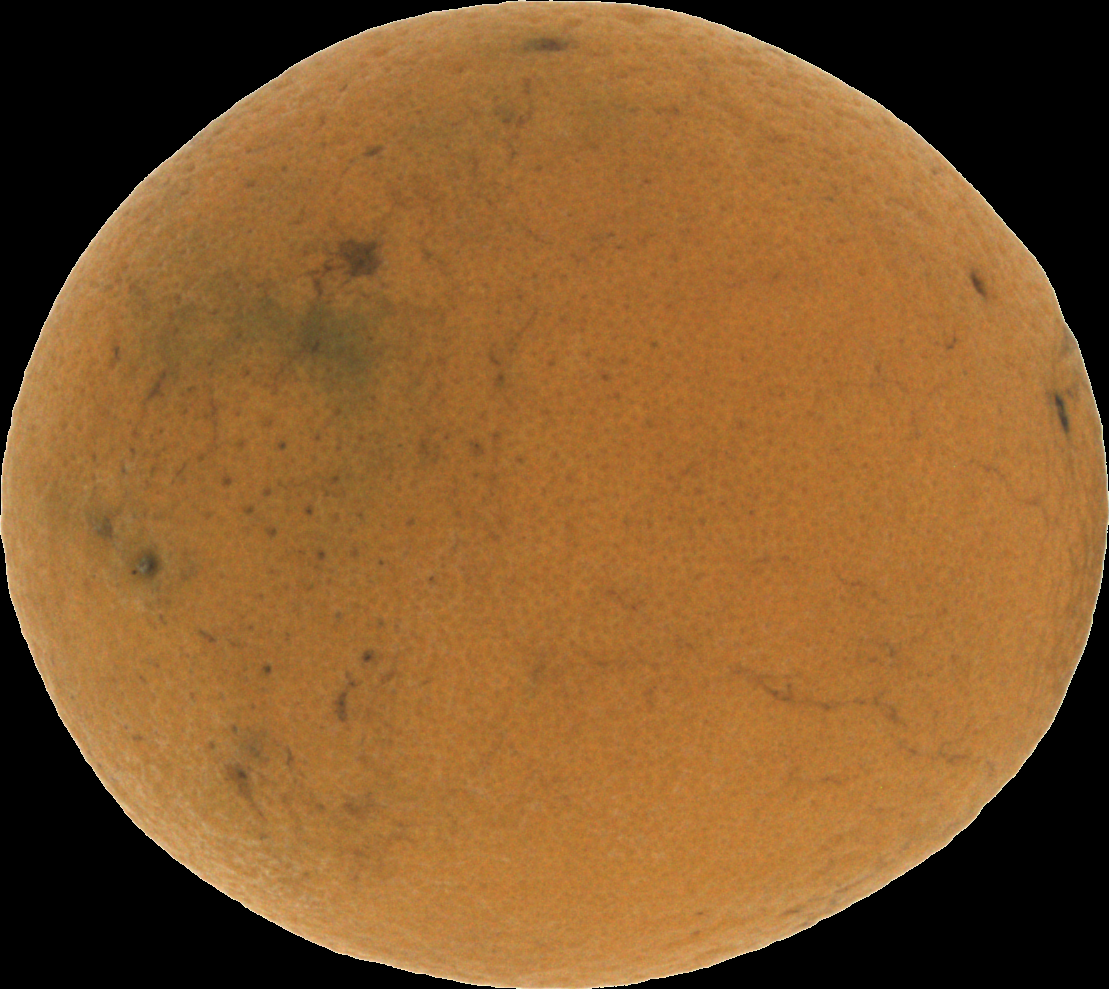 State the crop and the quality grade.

orange, bad
